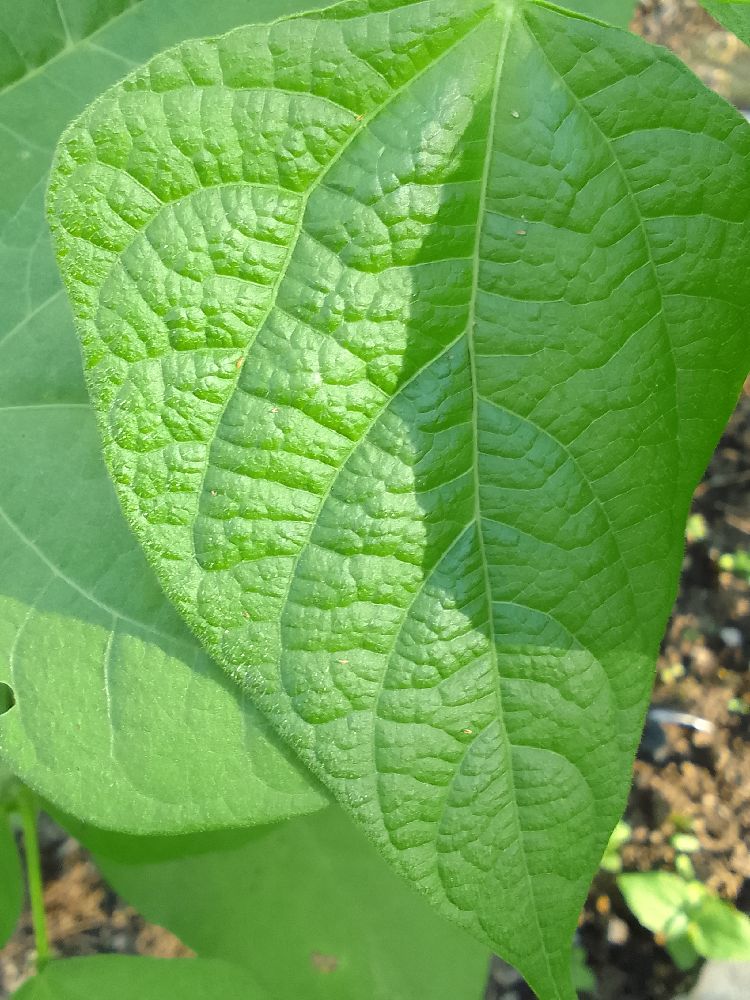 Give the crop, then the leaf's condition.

common bean, healthy
